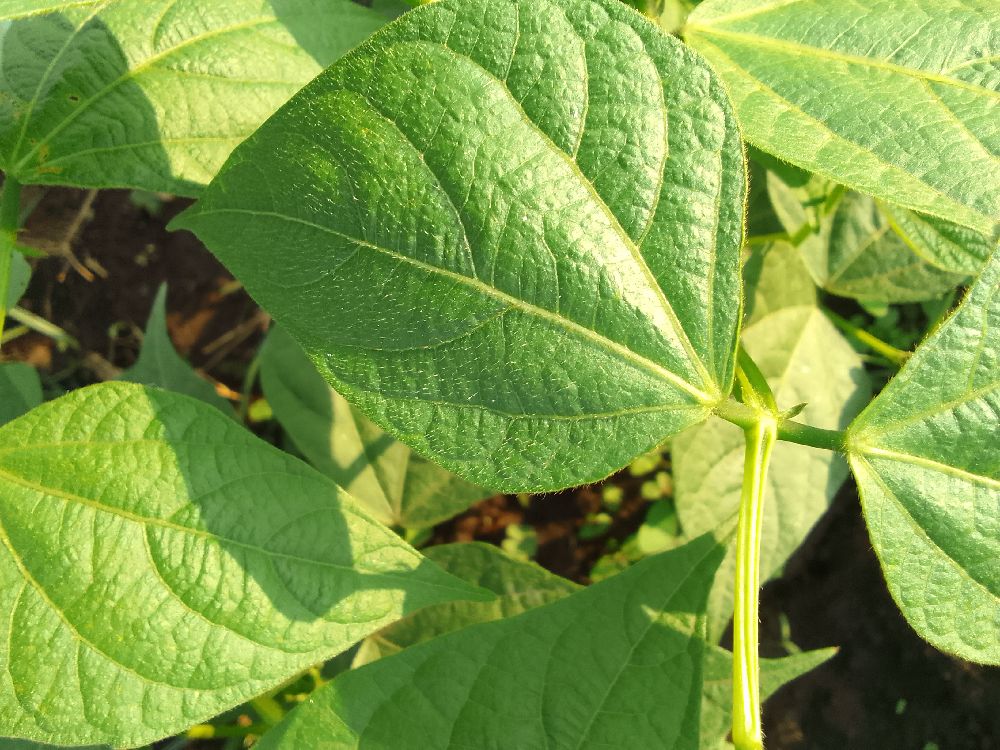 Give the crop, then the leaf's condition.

common bean, healthy
